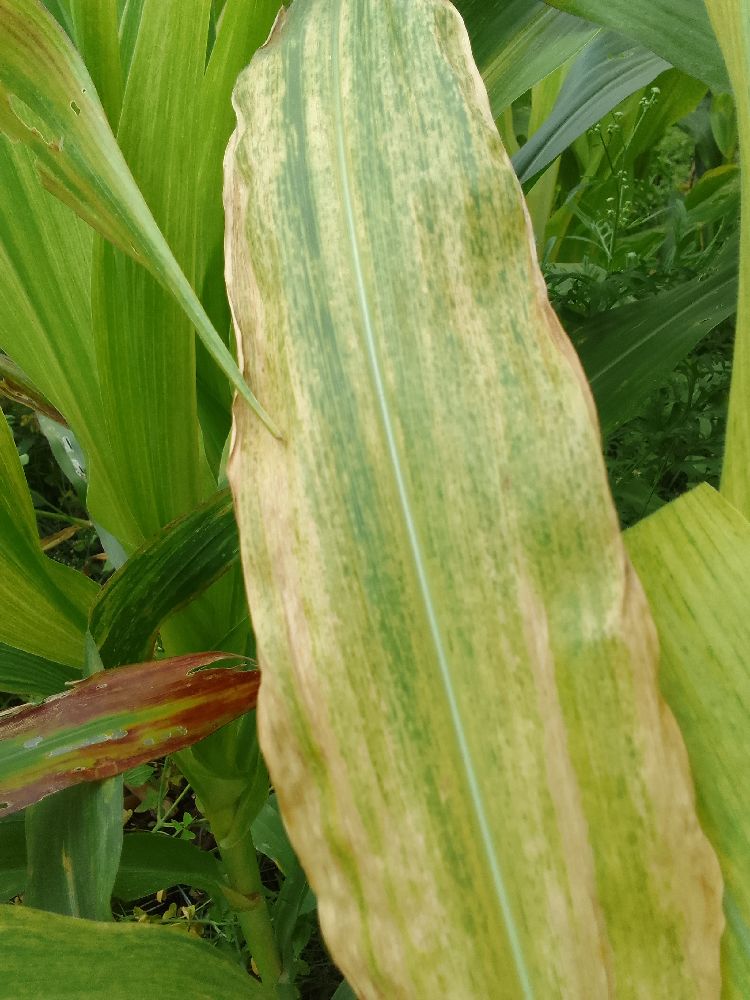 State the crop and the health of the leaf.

maize, maize lethal necrosis
